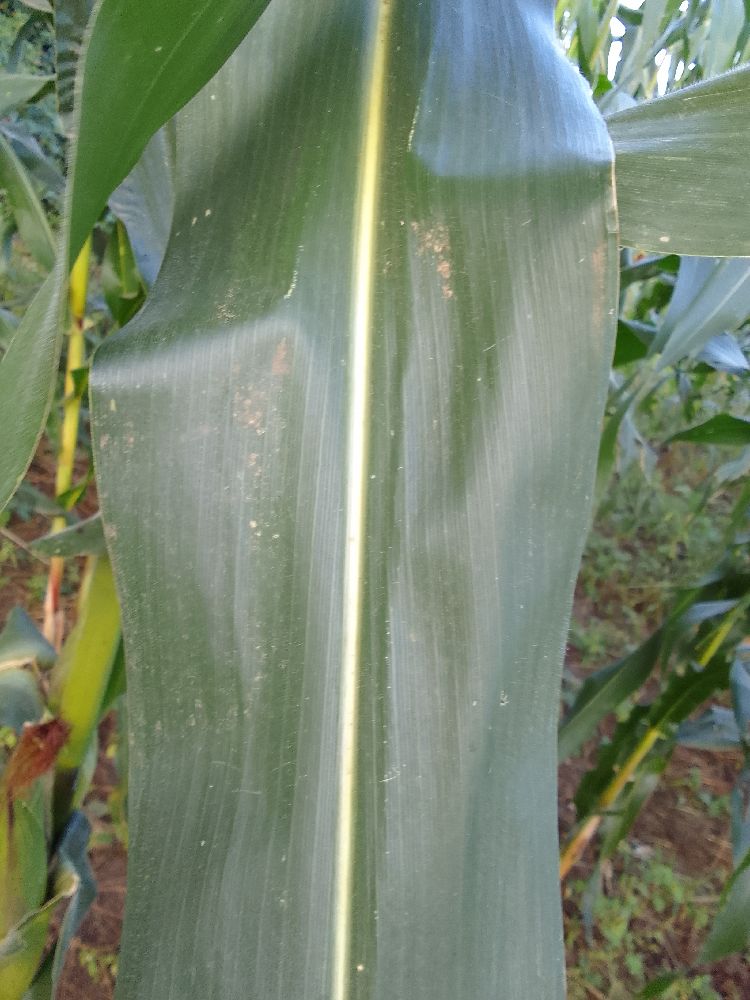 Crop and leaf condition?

maize, healthy
